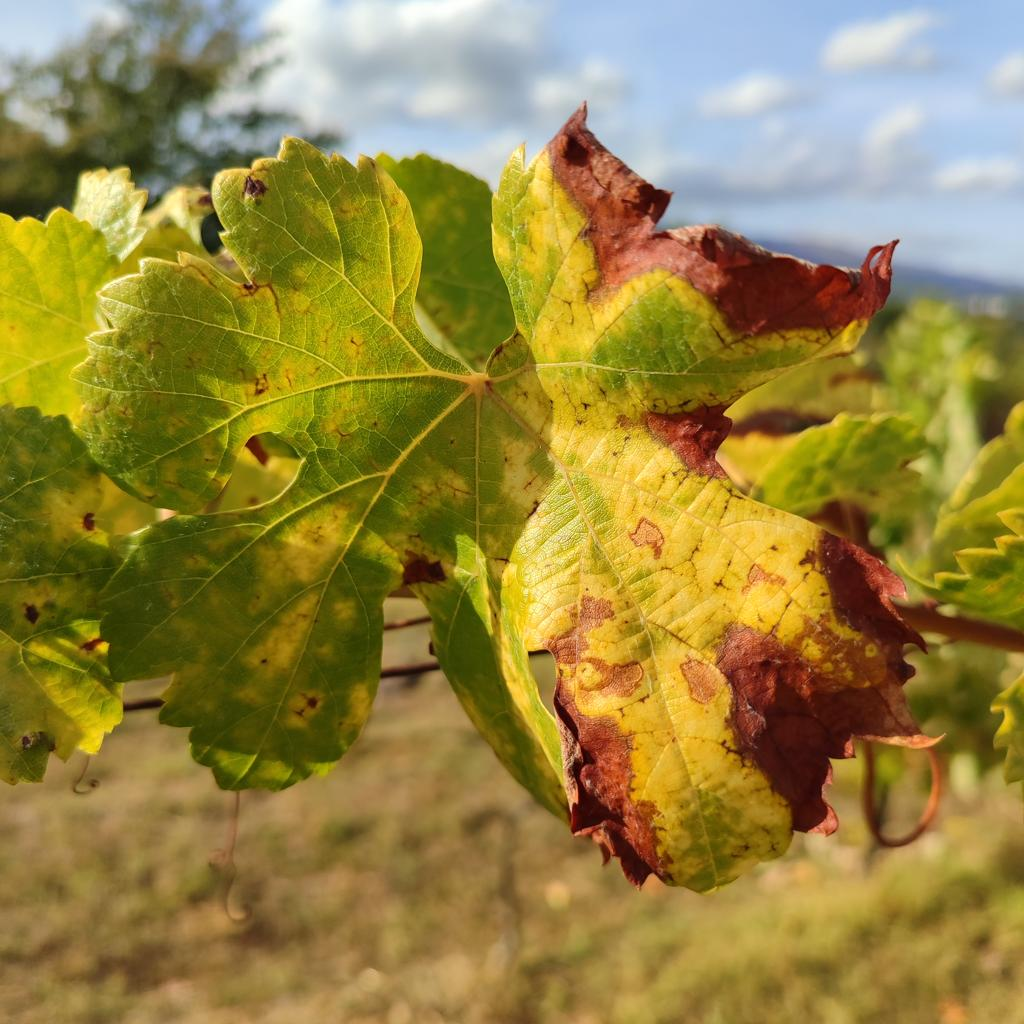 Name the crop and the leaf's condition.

grapevine, esca complex
